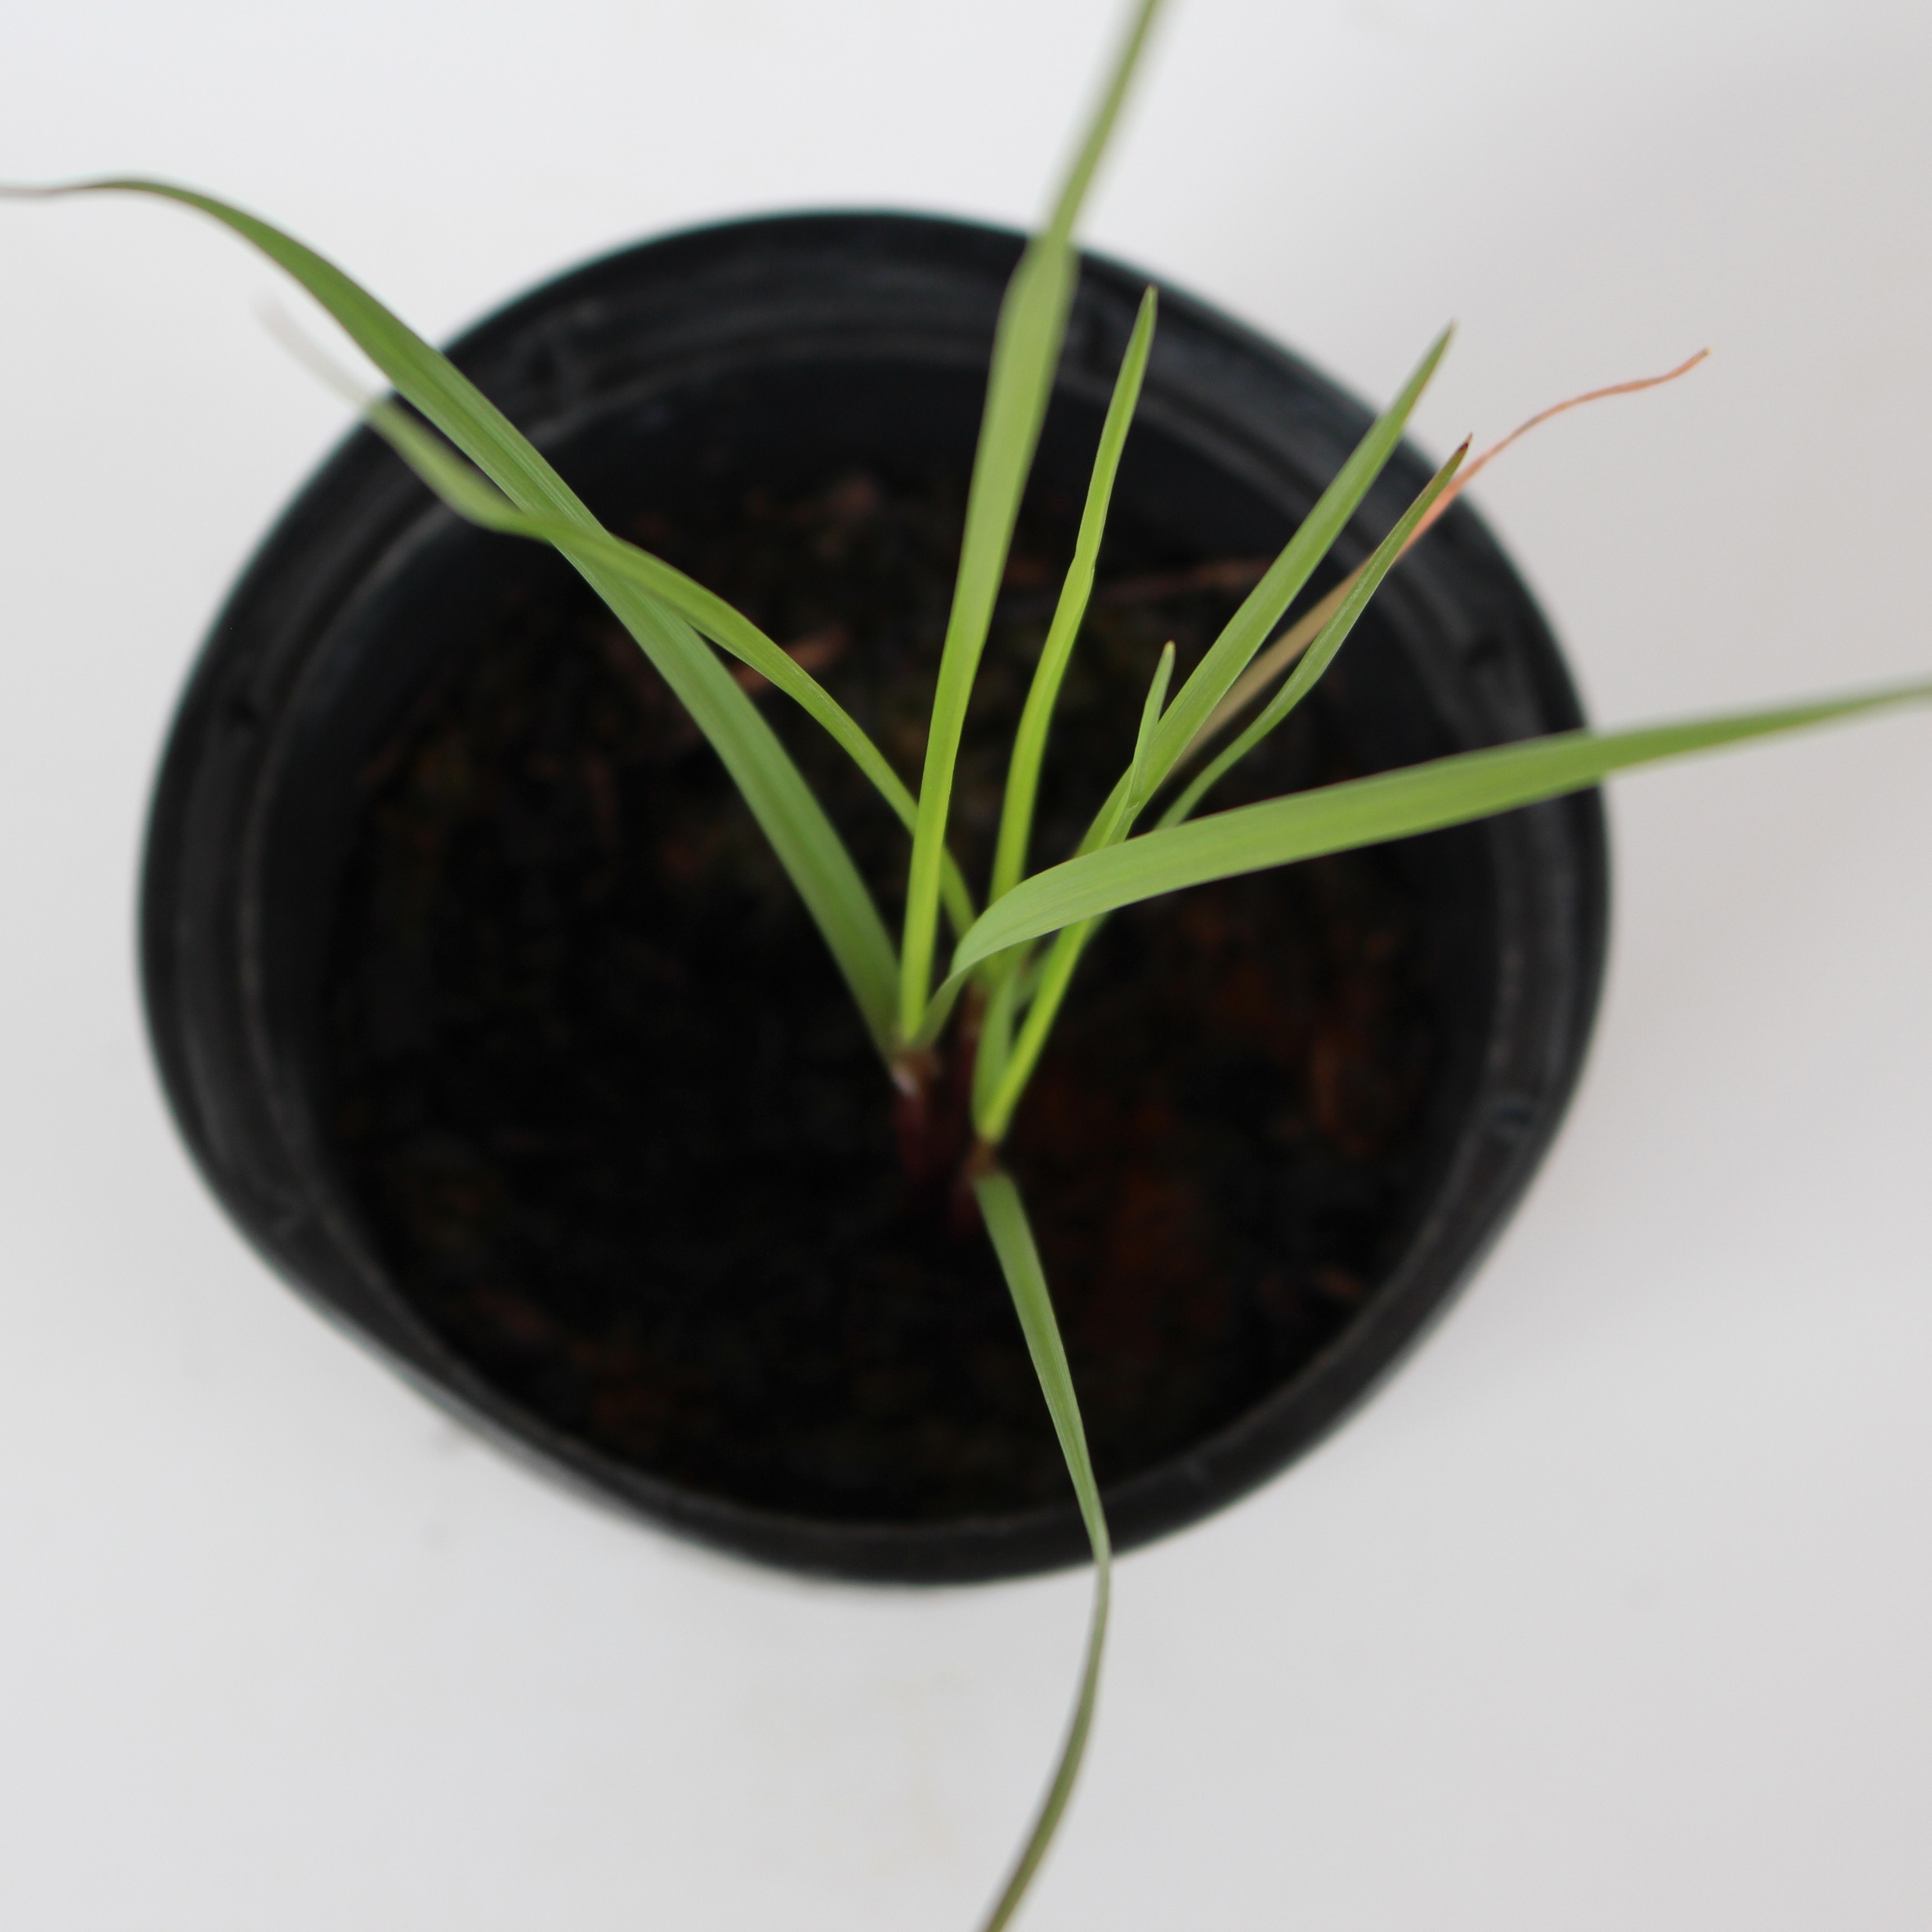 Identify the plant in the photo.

Lolium multiflorum
